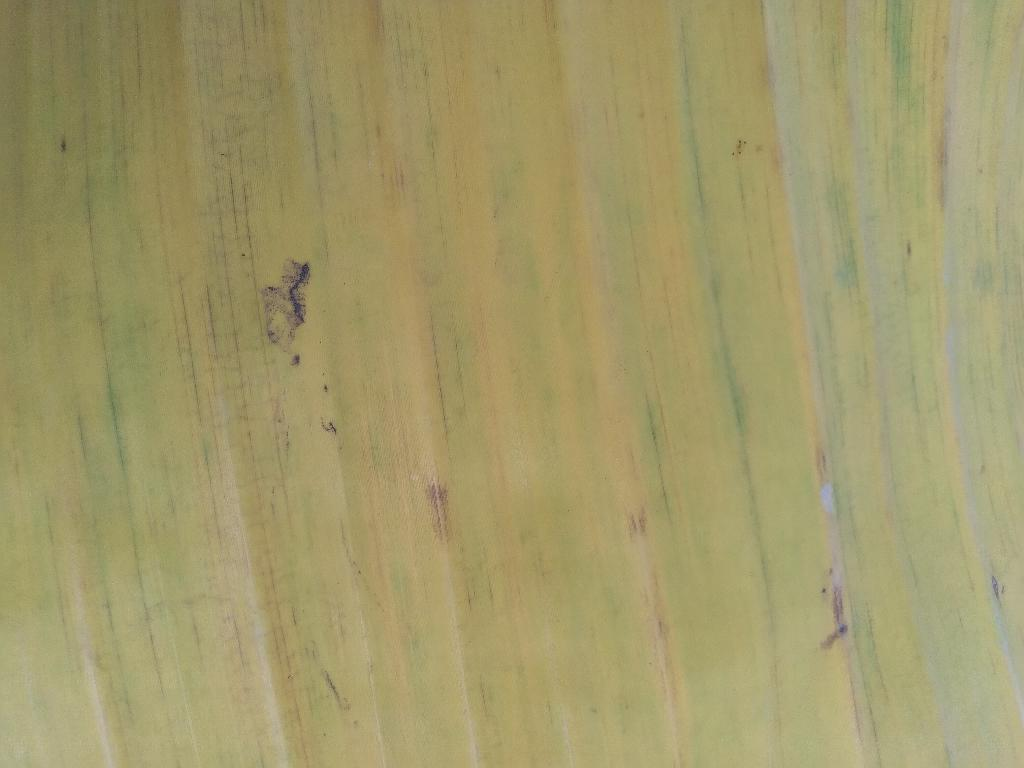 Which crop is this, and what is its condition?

banana, fusarium wilt race 1
